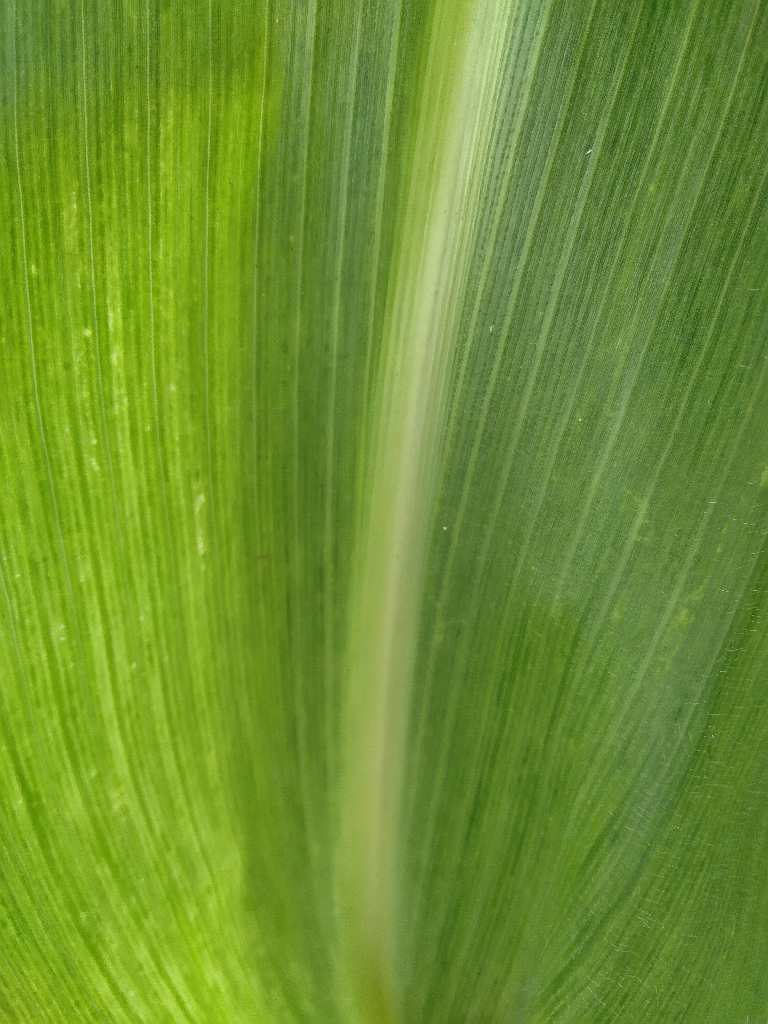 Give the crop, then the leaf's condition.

maize, maize streak virus
